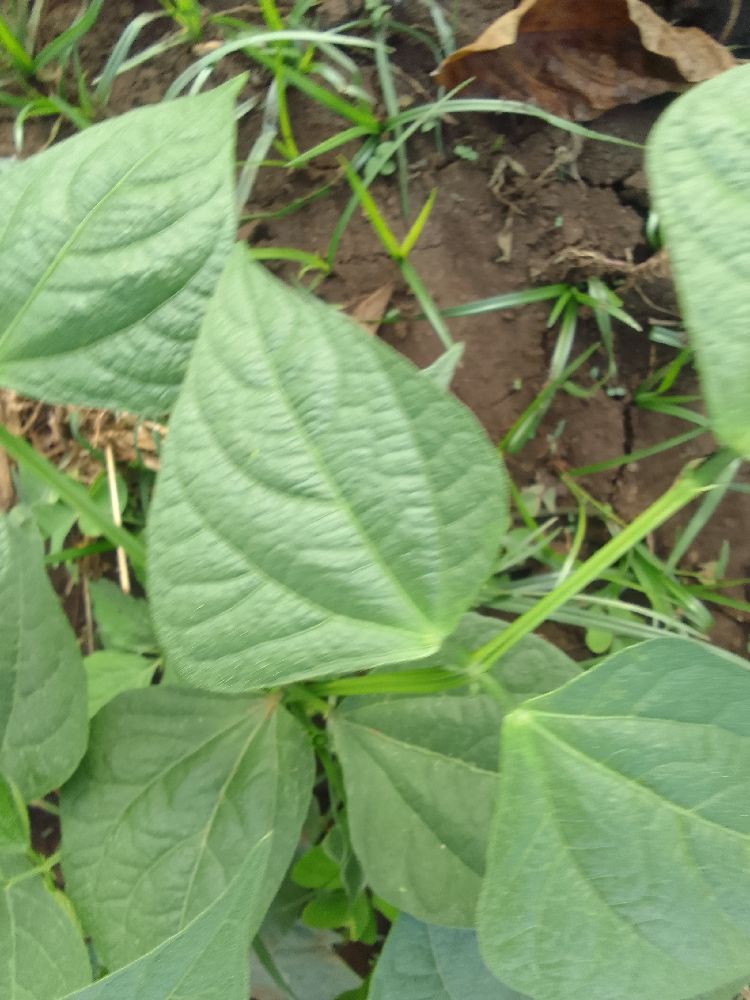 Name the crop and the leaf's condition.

common bean, healthy
